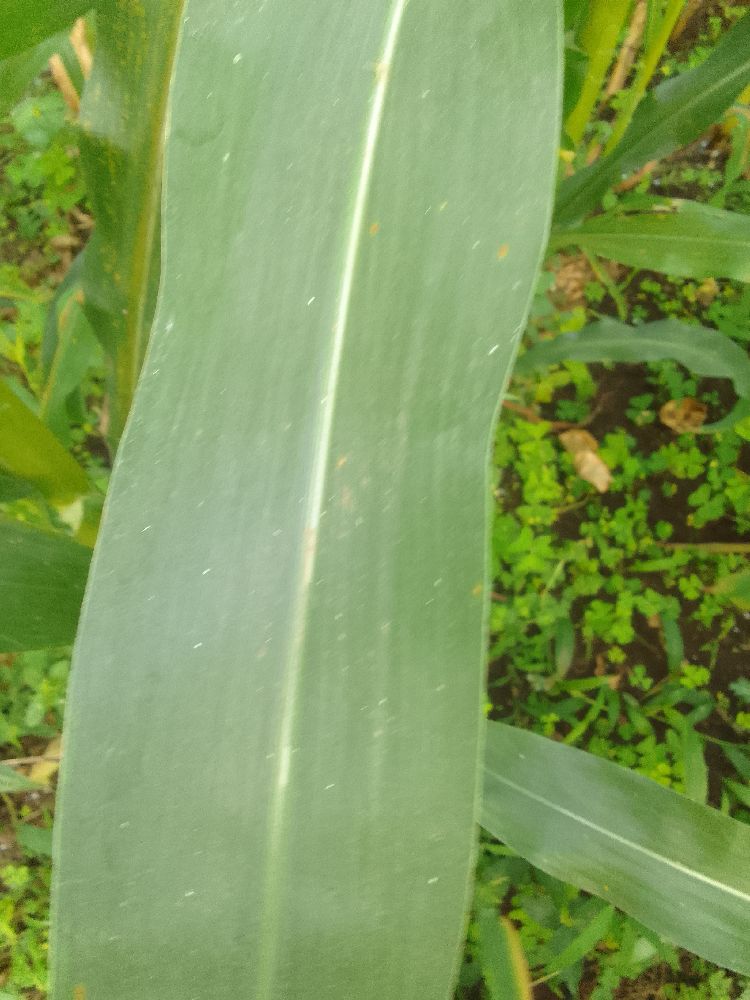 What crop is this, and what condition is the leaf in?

maize, healthy
